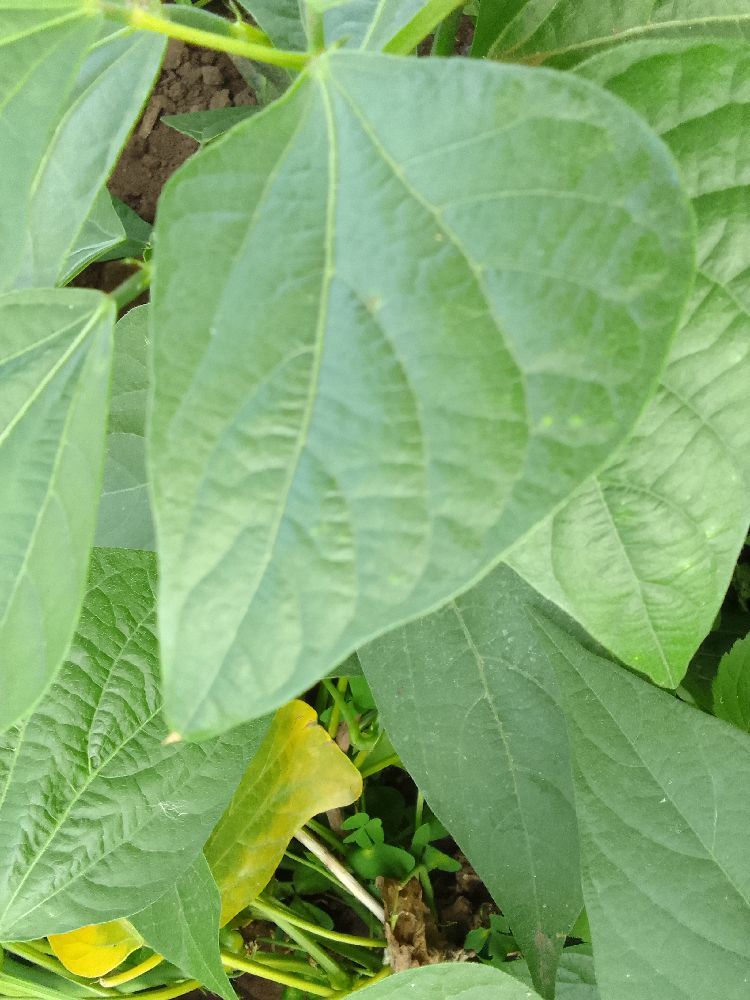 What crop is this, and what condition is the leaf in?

common bean, healthy
